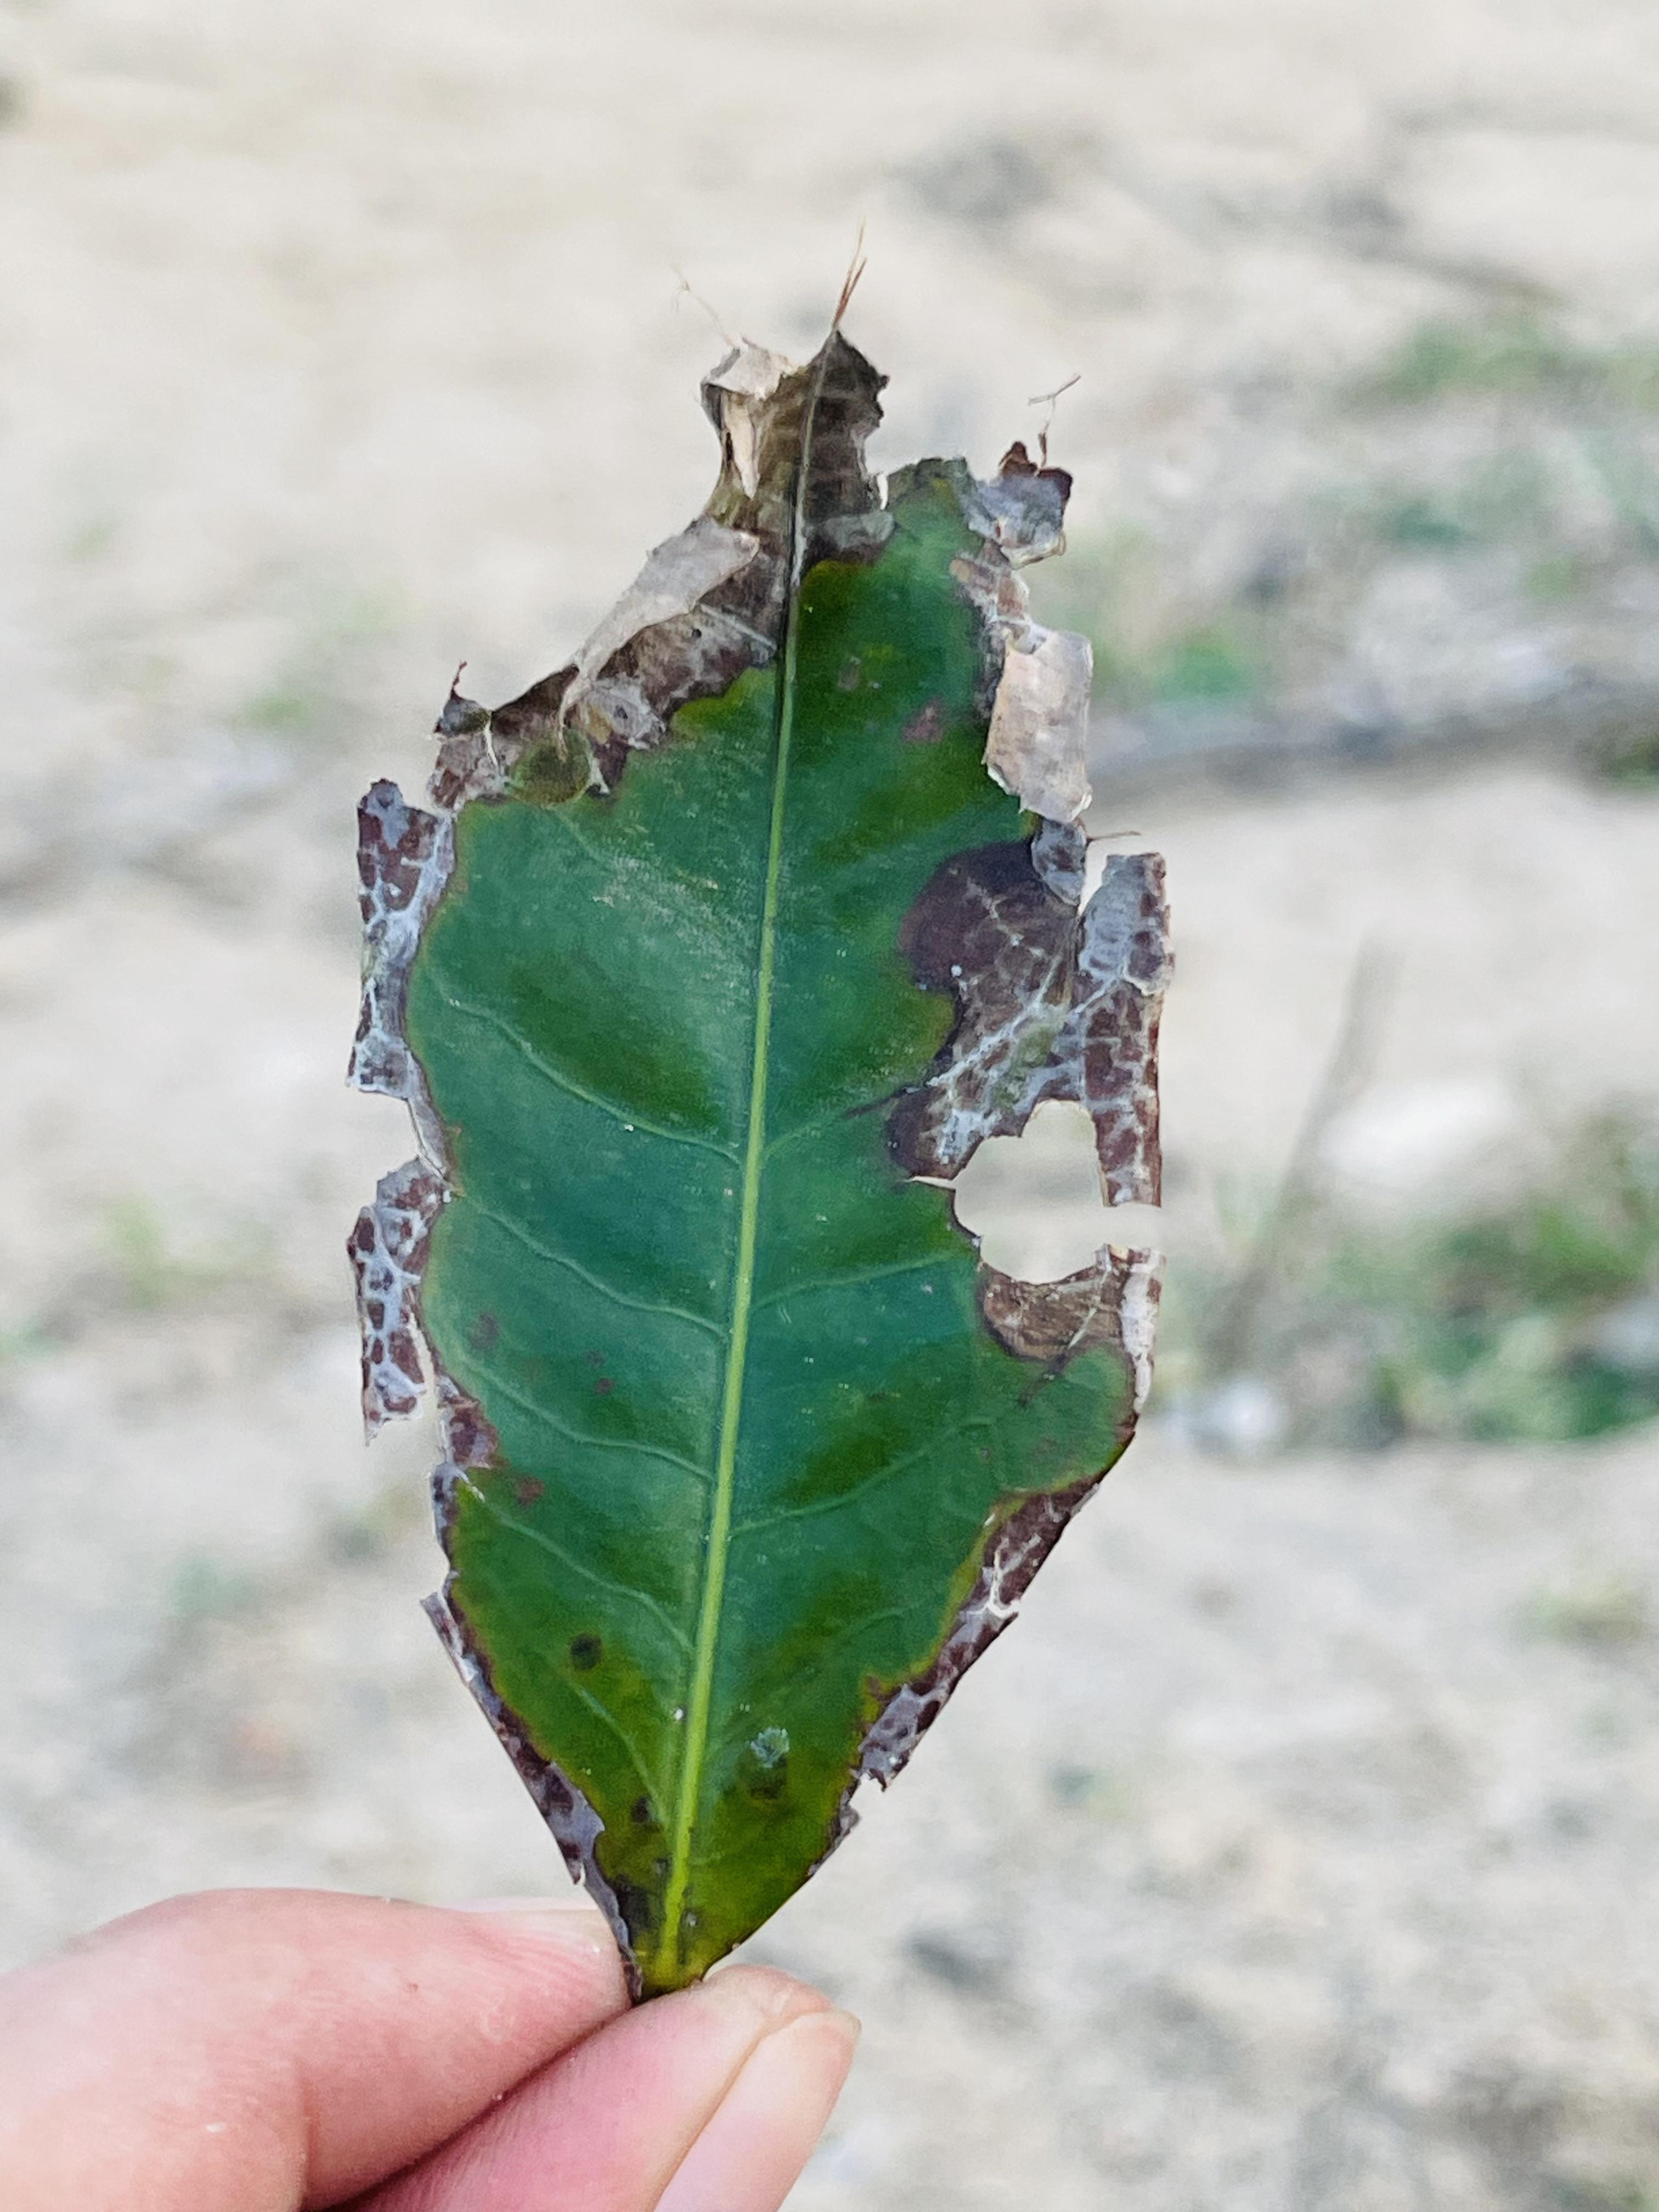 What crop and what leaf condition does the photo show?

tea, blight
